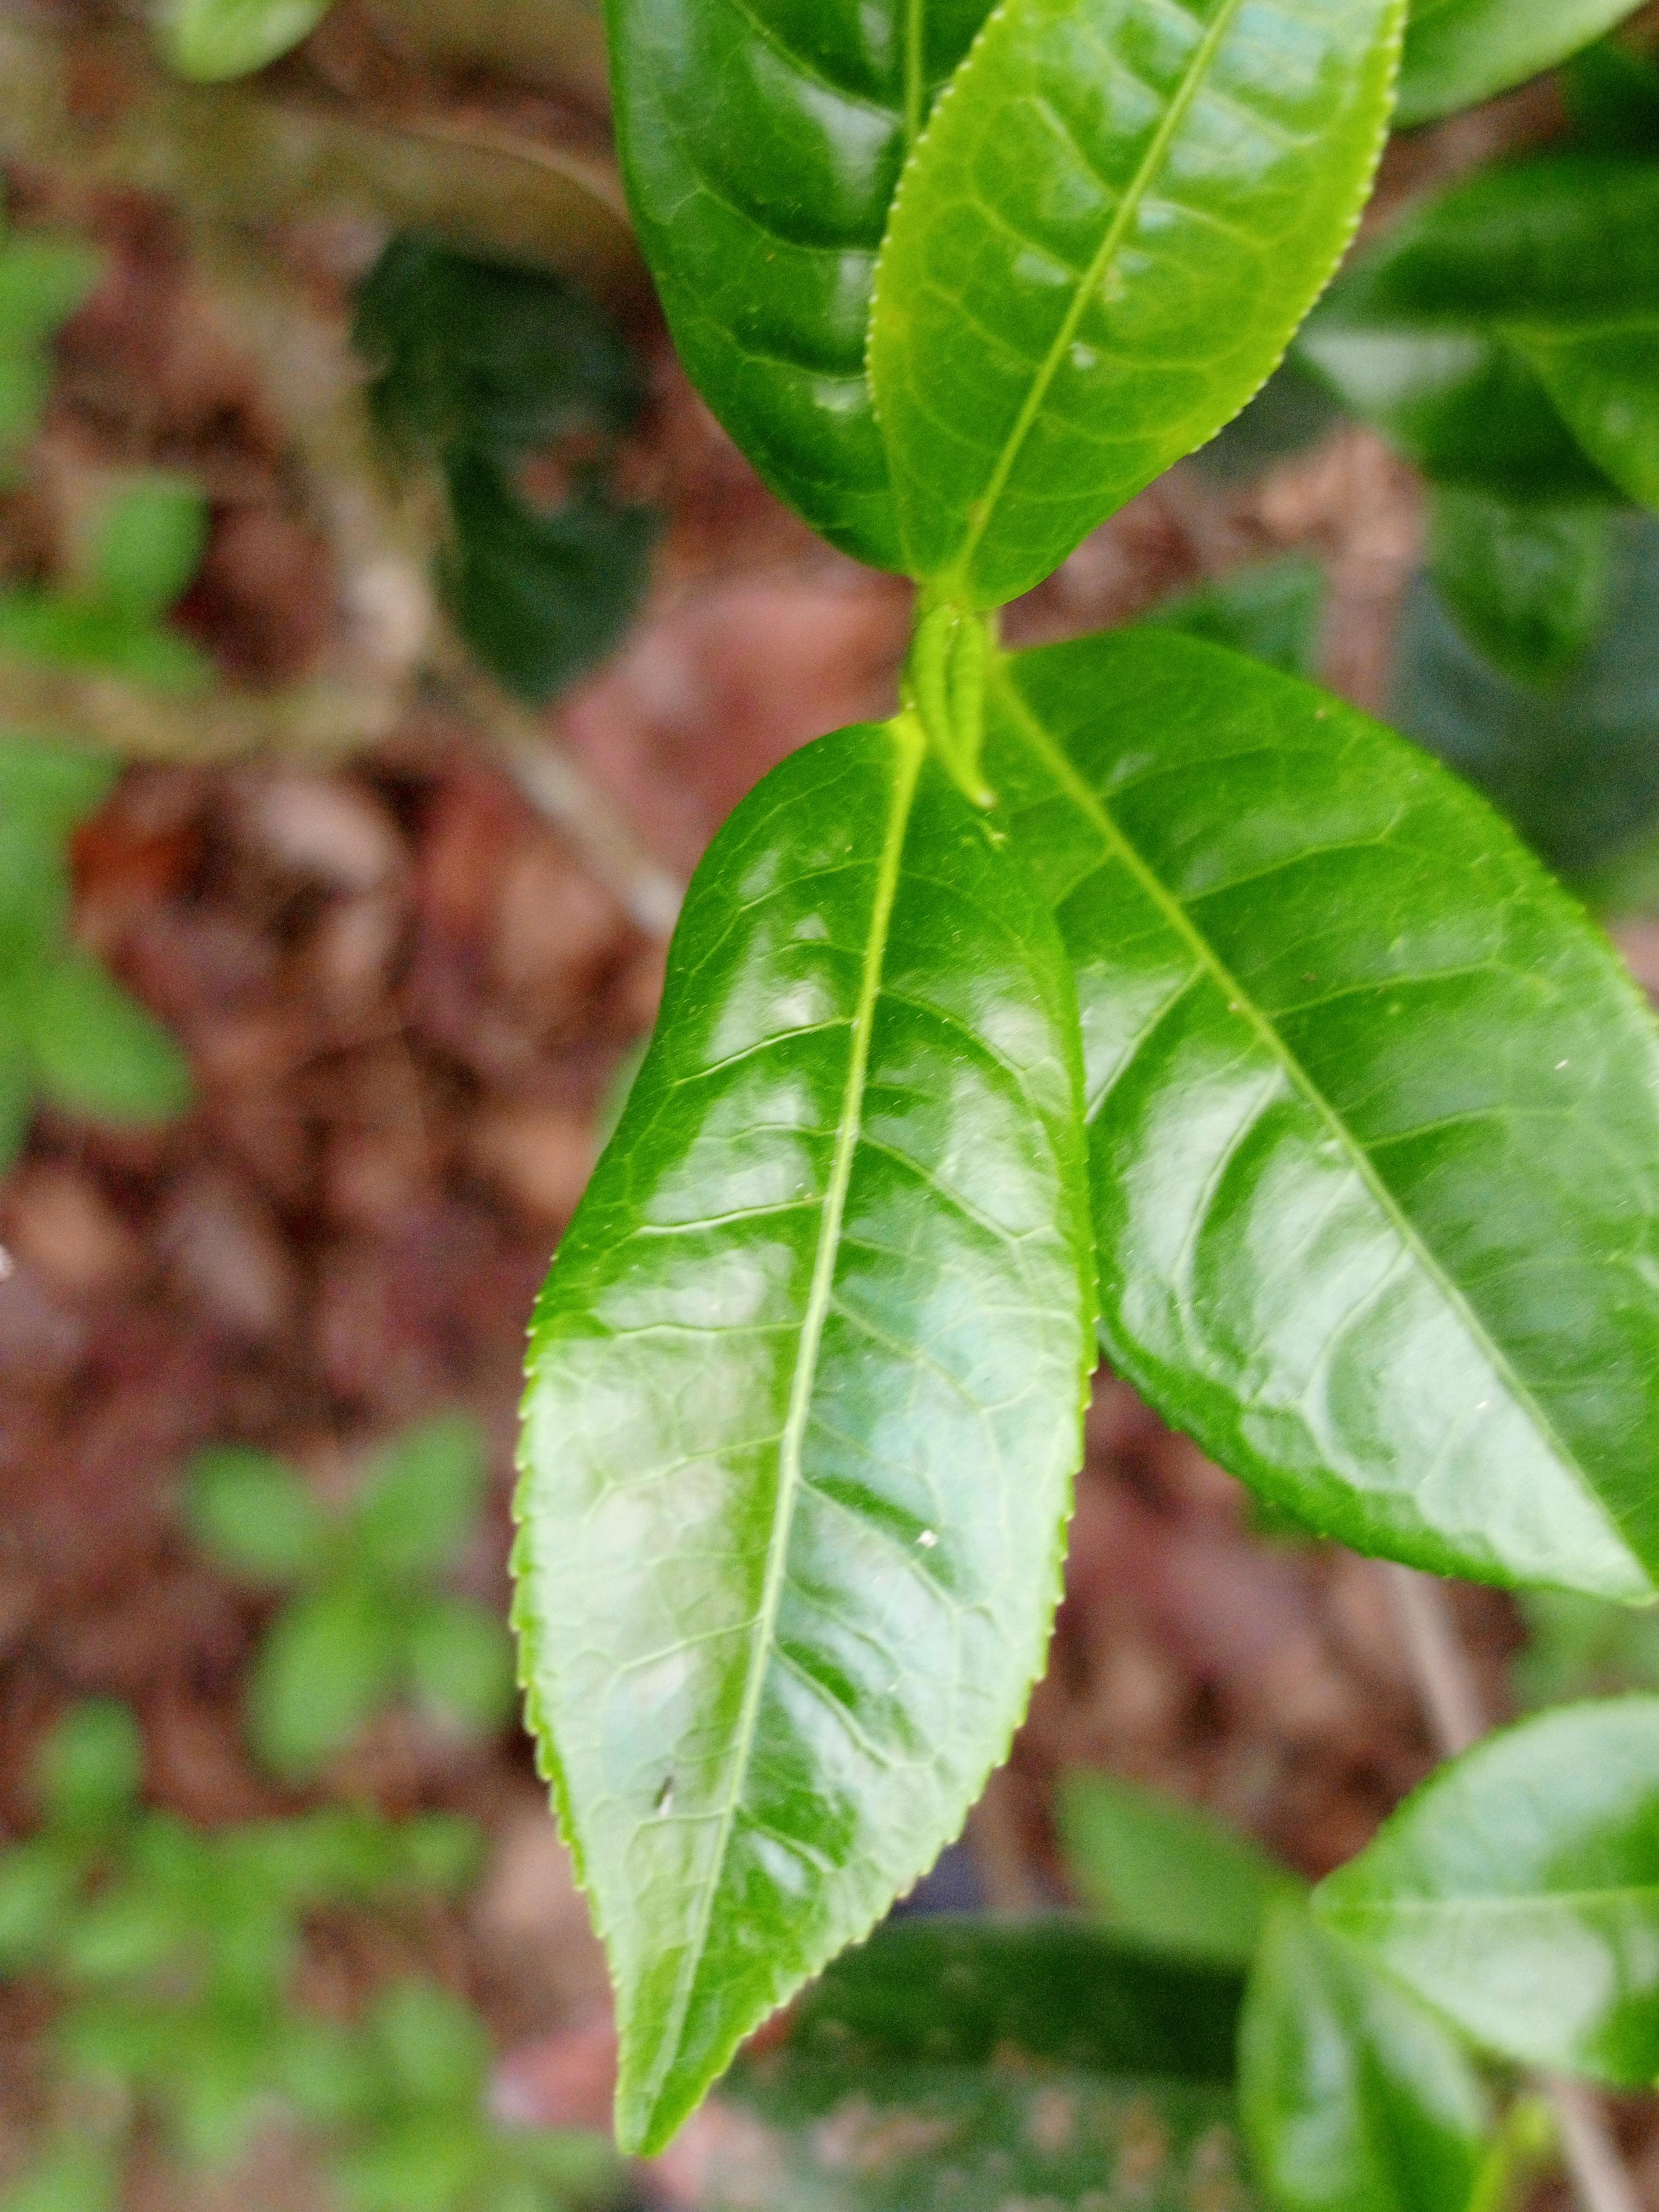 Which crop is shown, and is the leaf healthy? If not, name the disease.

tea, healthy leaf
